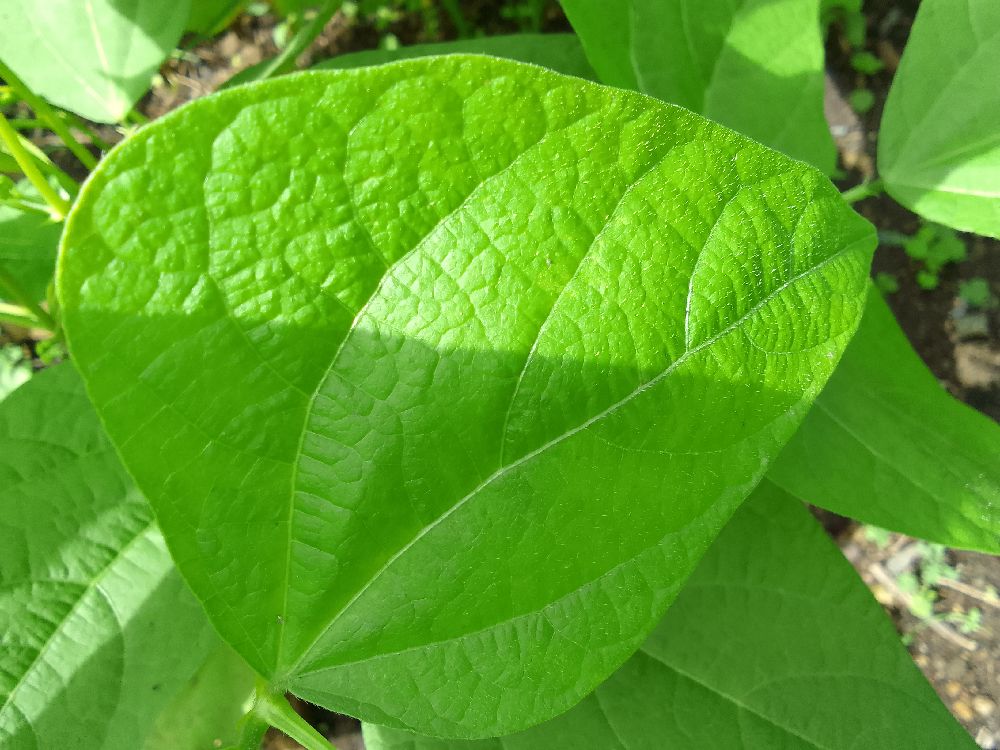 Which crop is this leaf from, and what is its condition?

common bean, healthy
